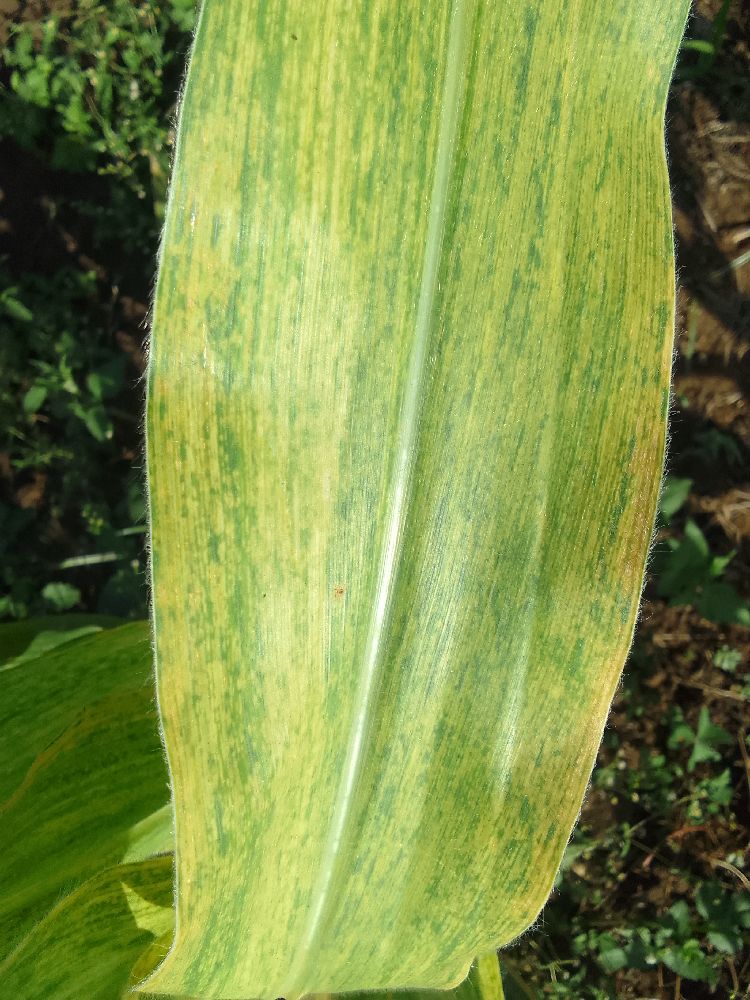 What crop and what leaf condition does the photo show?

maize, maize lethal necrosis
